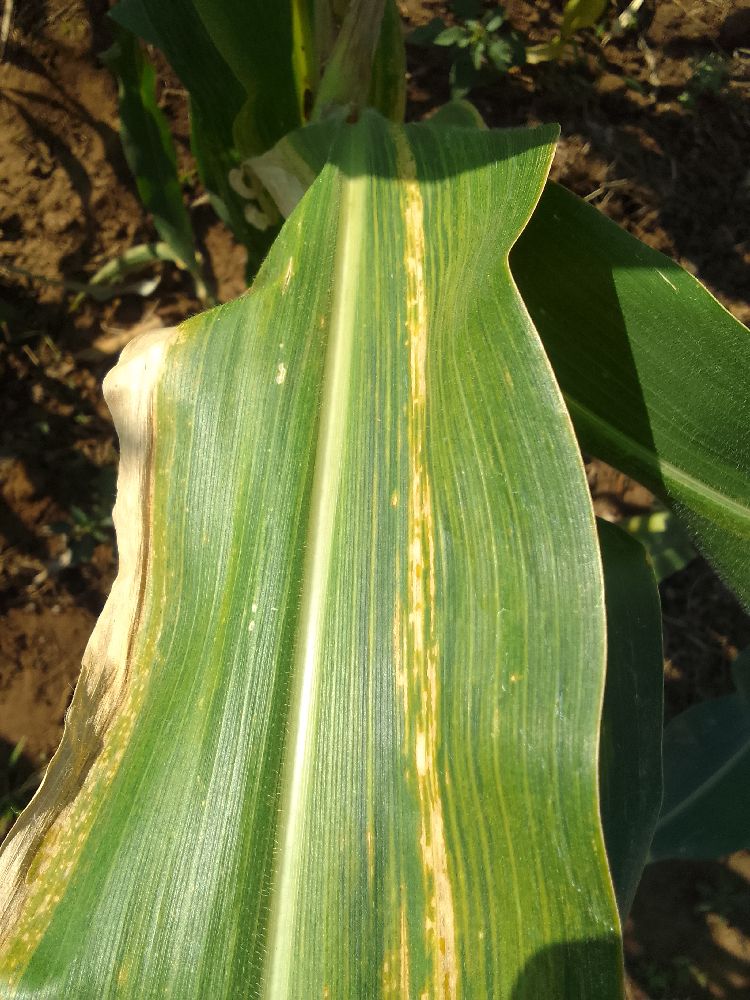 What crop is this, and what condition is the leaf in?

maize, maize lethal necrosis
